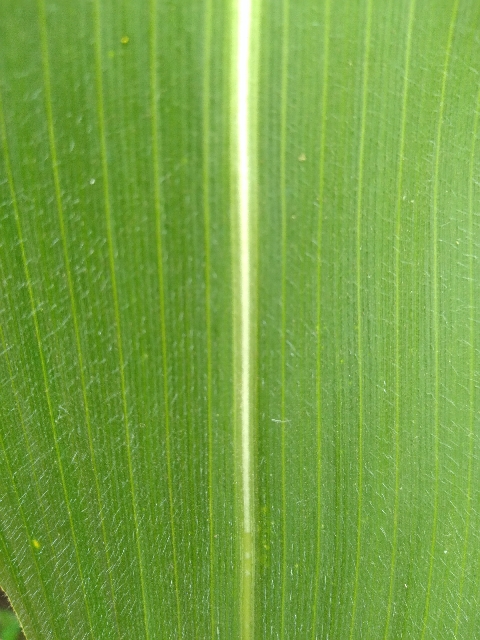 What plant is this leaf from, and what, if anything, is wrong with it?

maize, healthy
